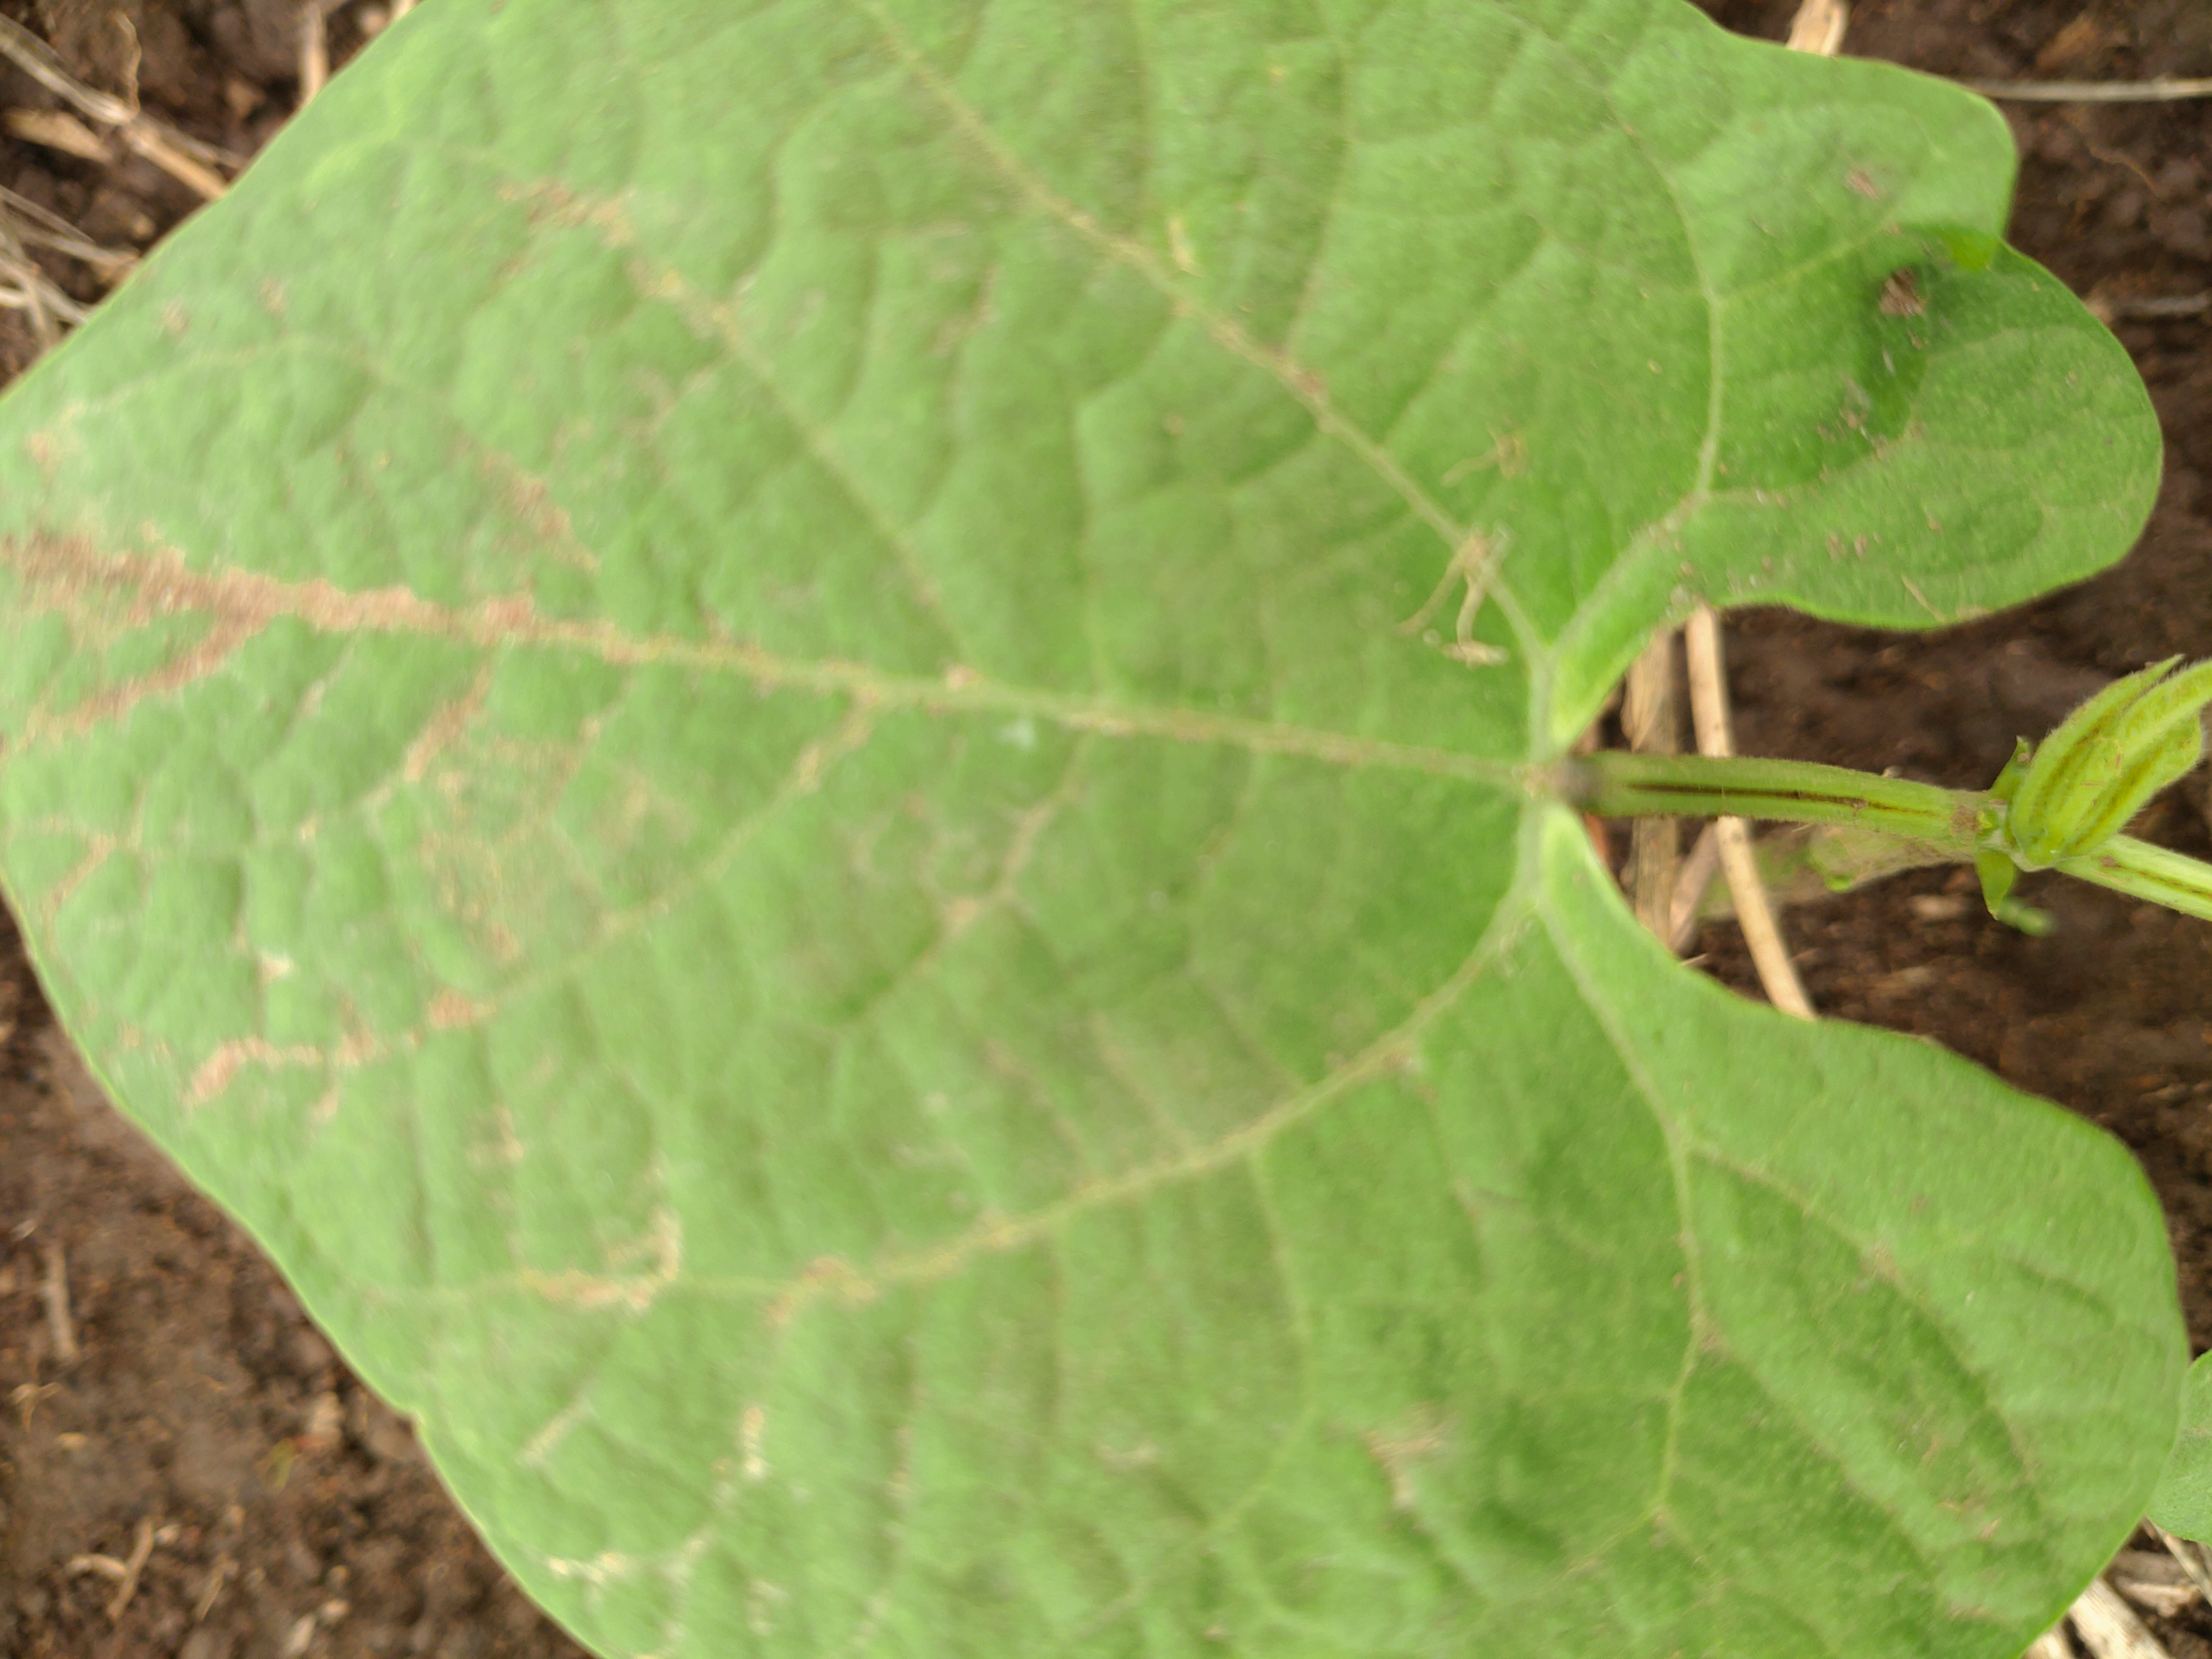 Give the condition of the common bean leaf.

healthy
